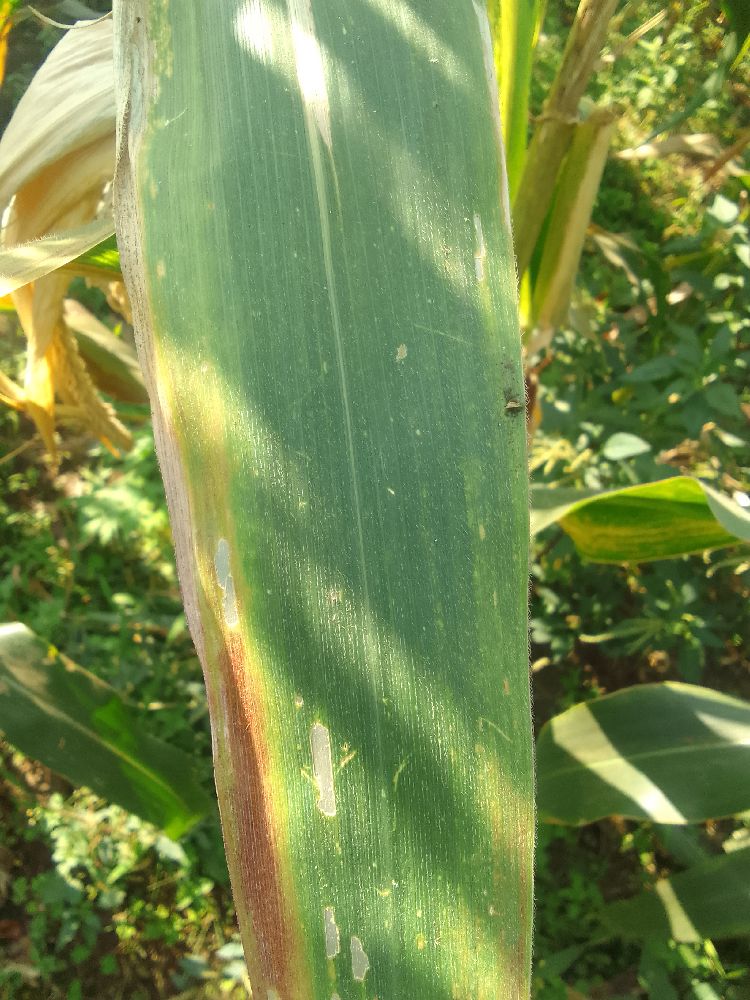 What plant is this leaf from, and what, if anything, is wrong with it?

maize, maize lethal necrosis
